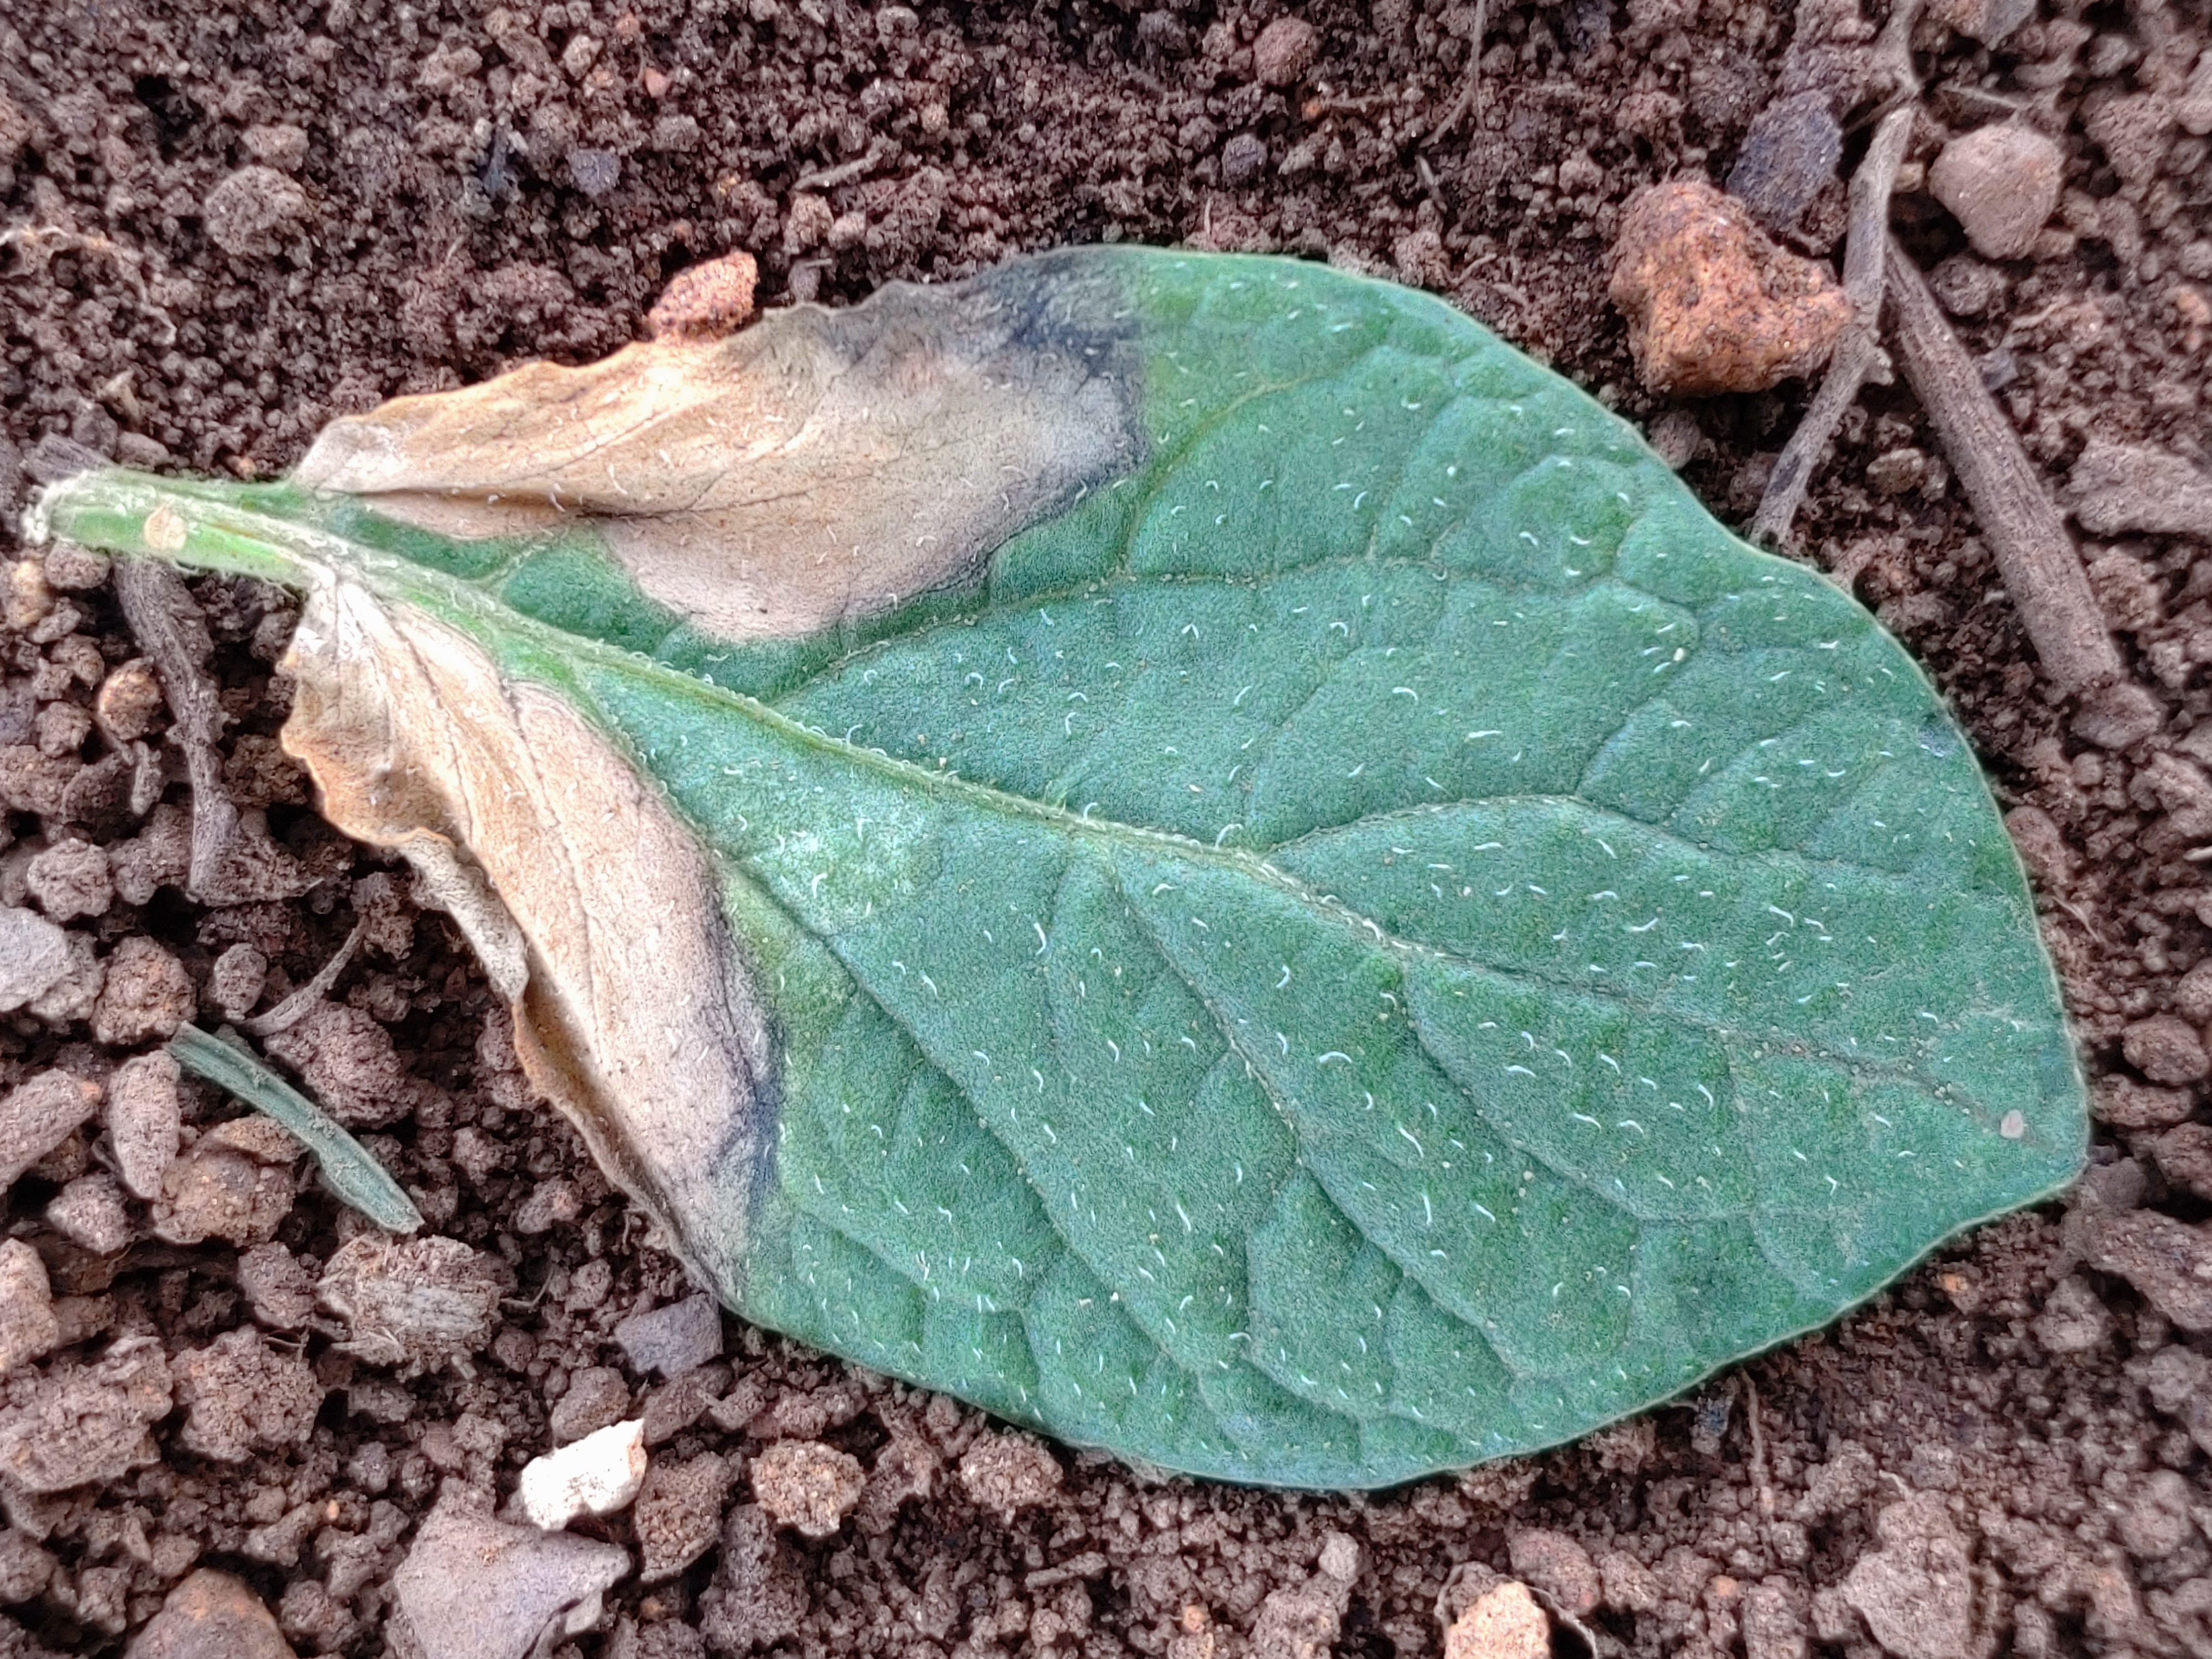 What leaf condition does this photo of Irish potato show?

early blight
